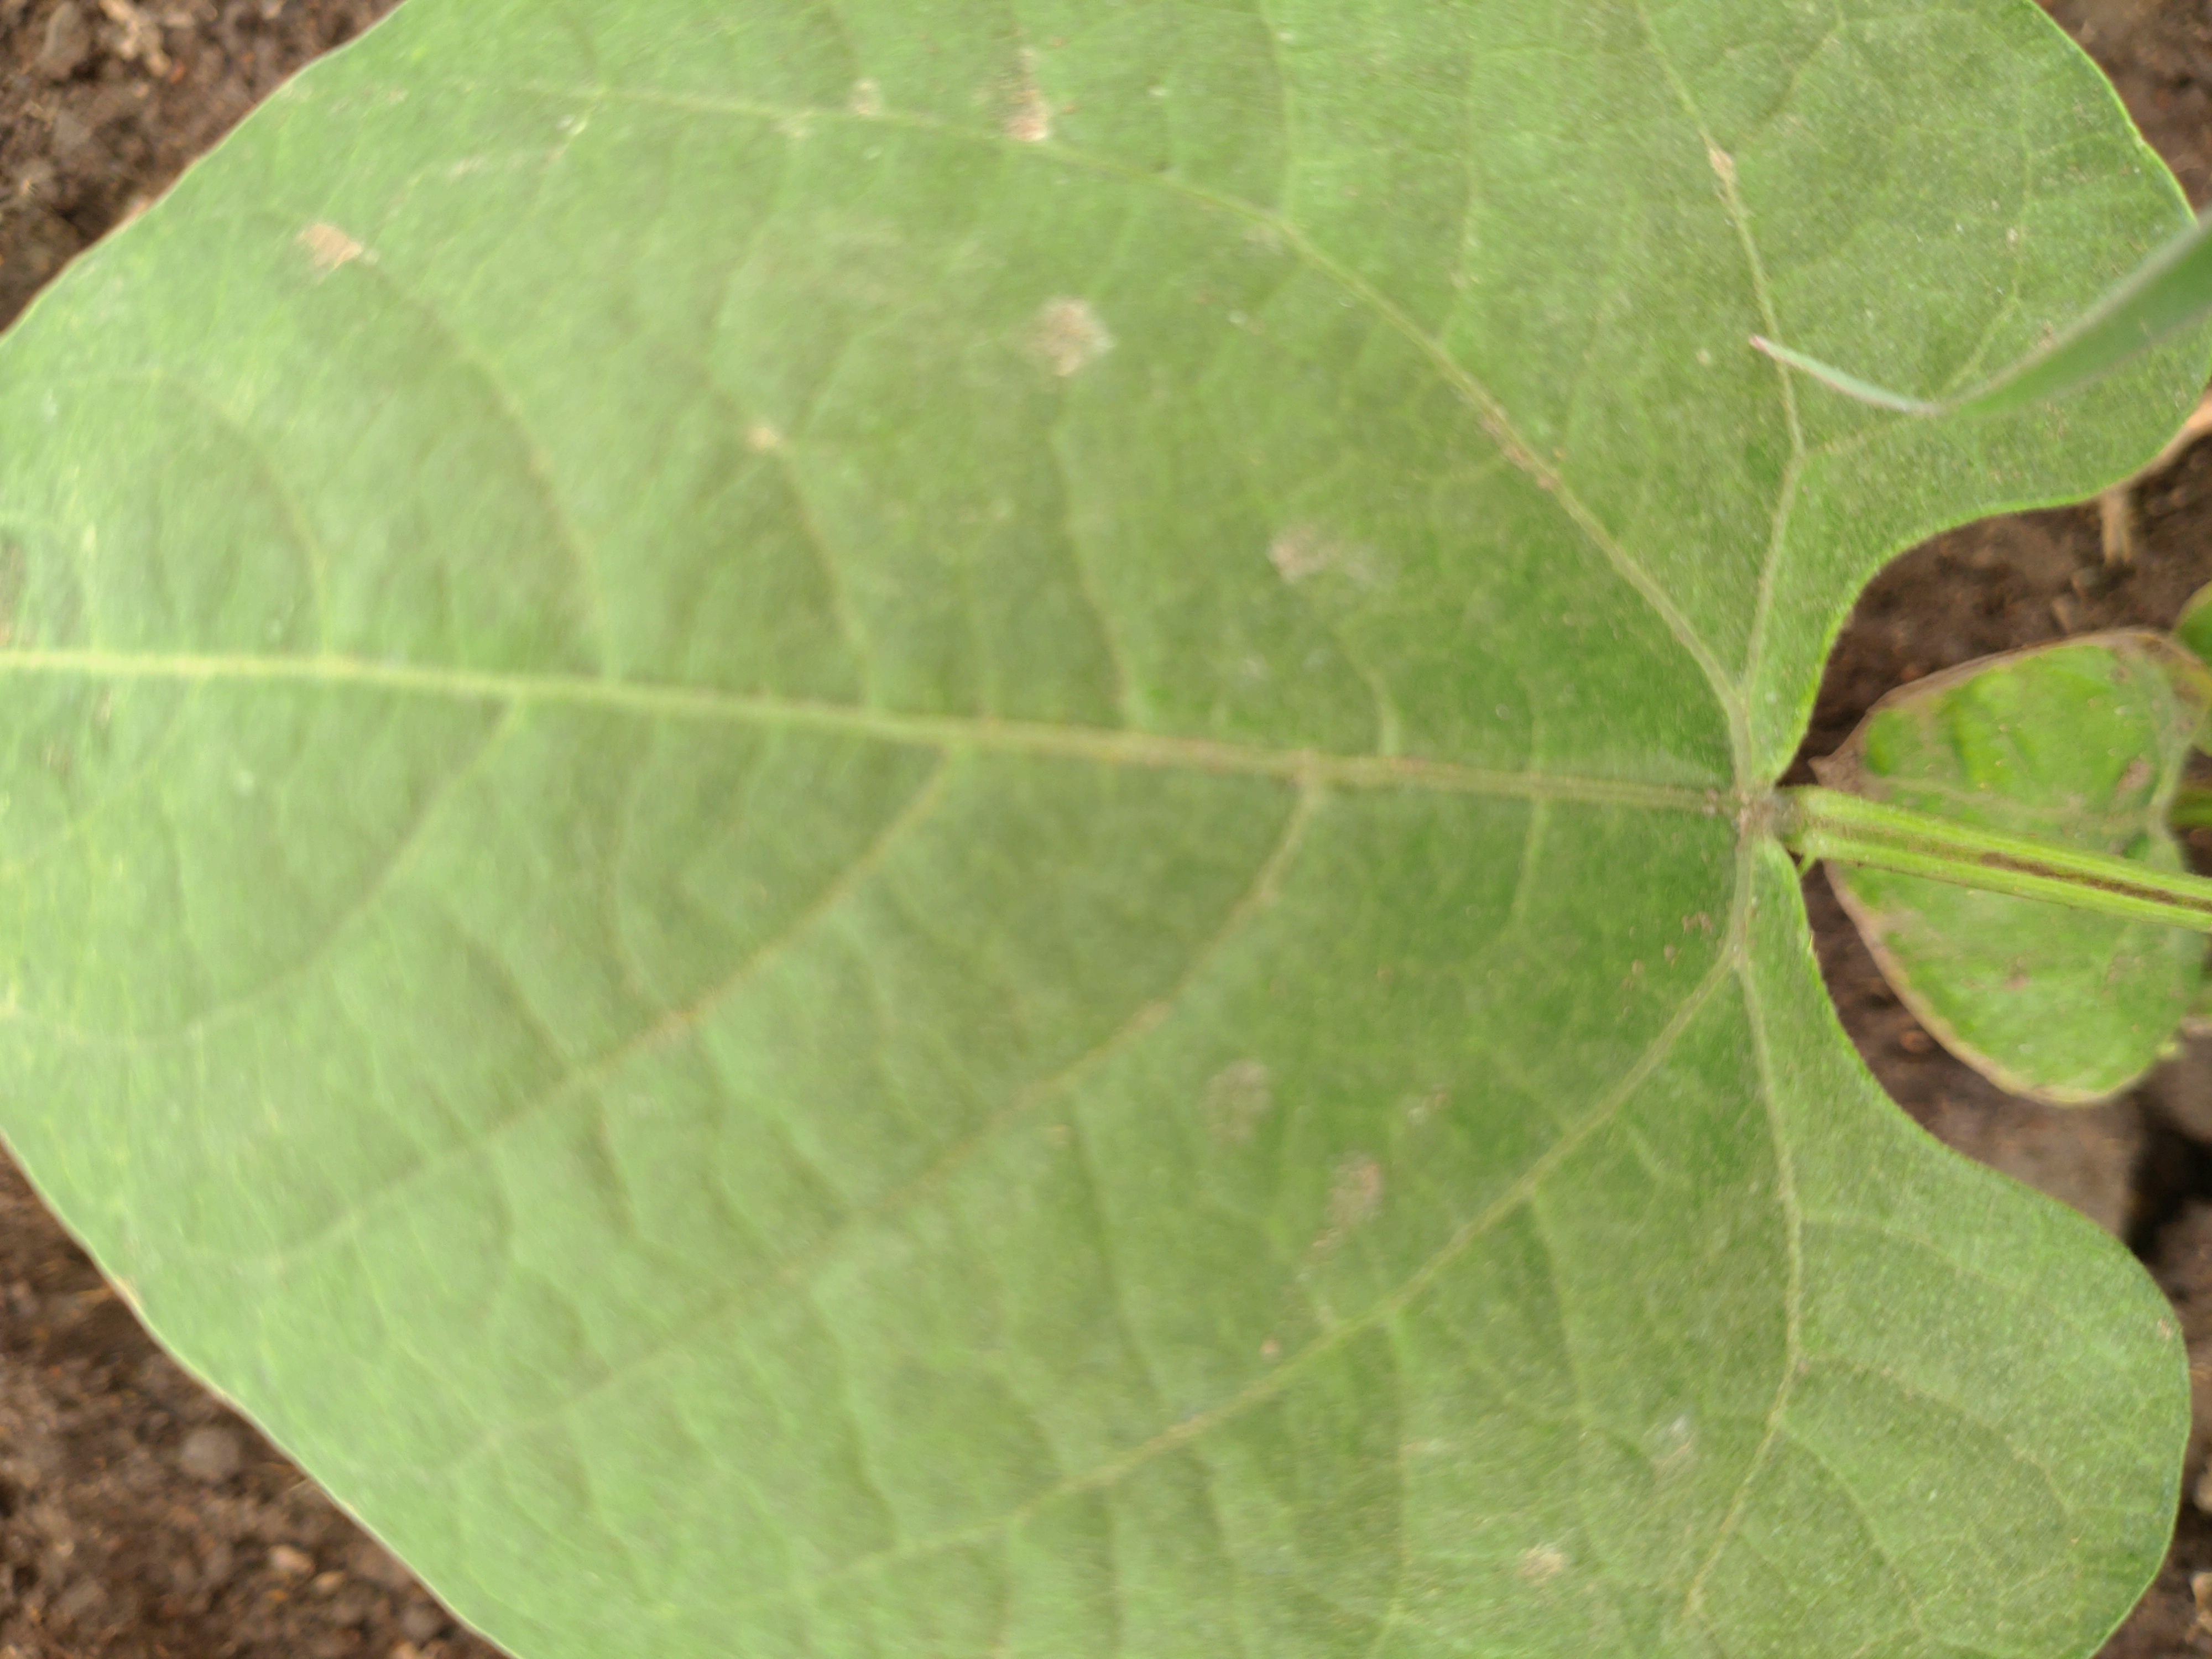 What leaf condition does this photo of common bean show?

healthy
